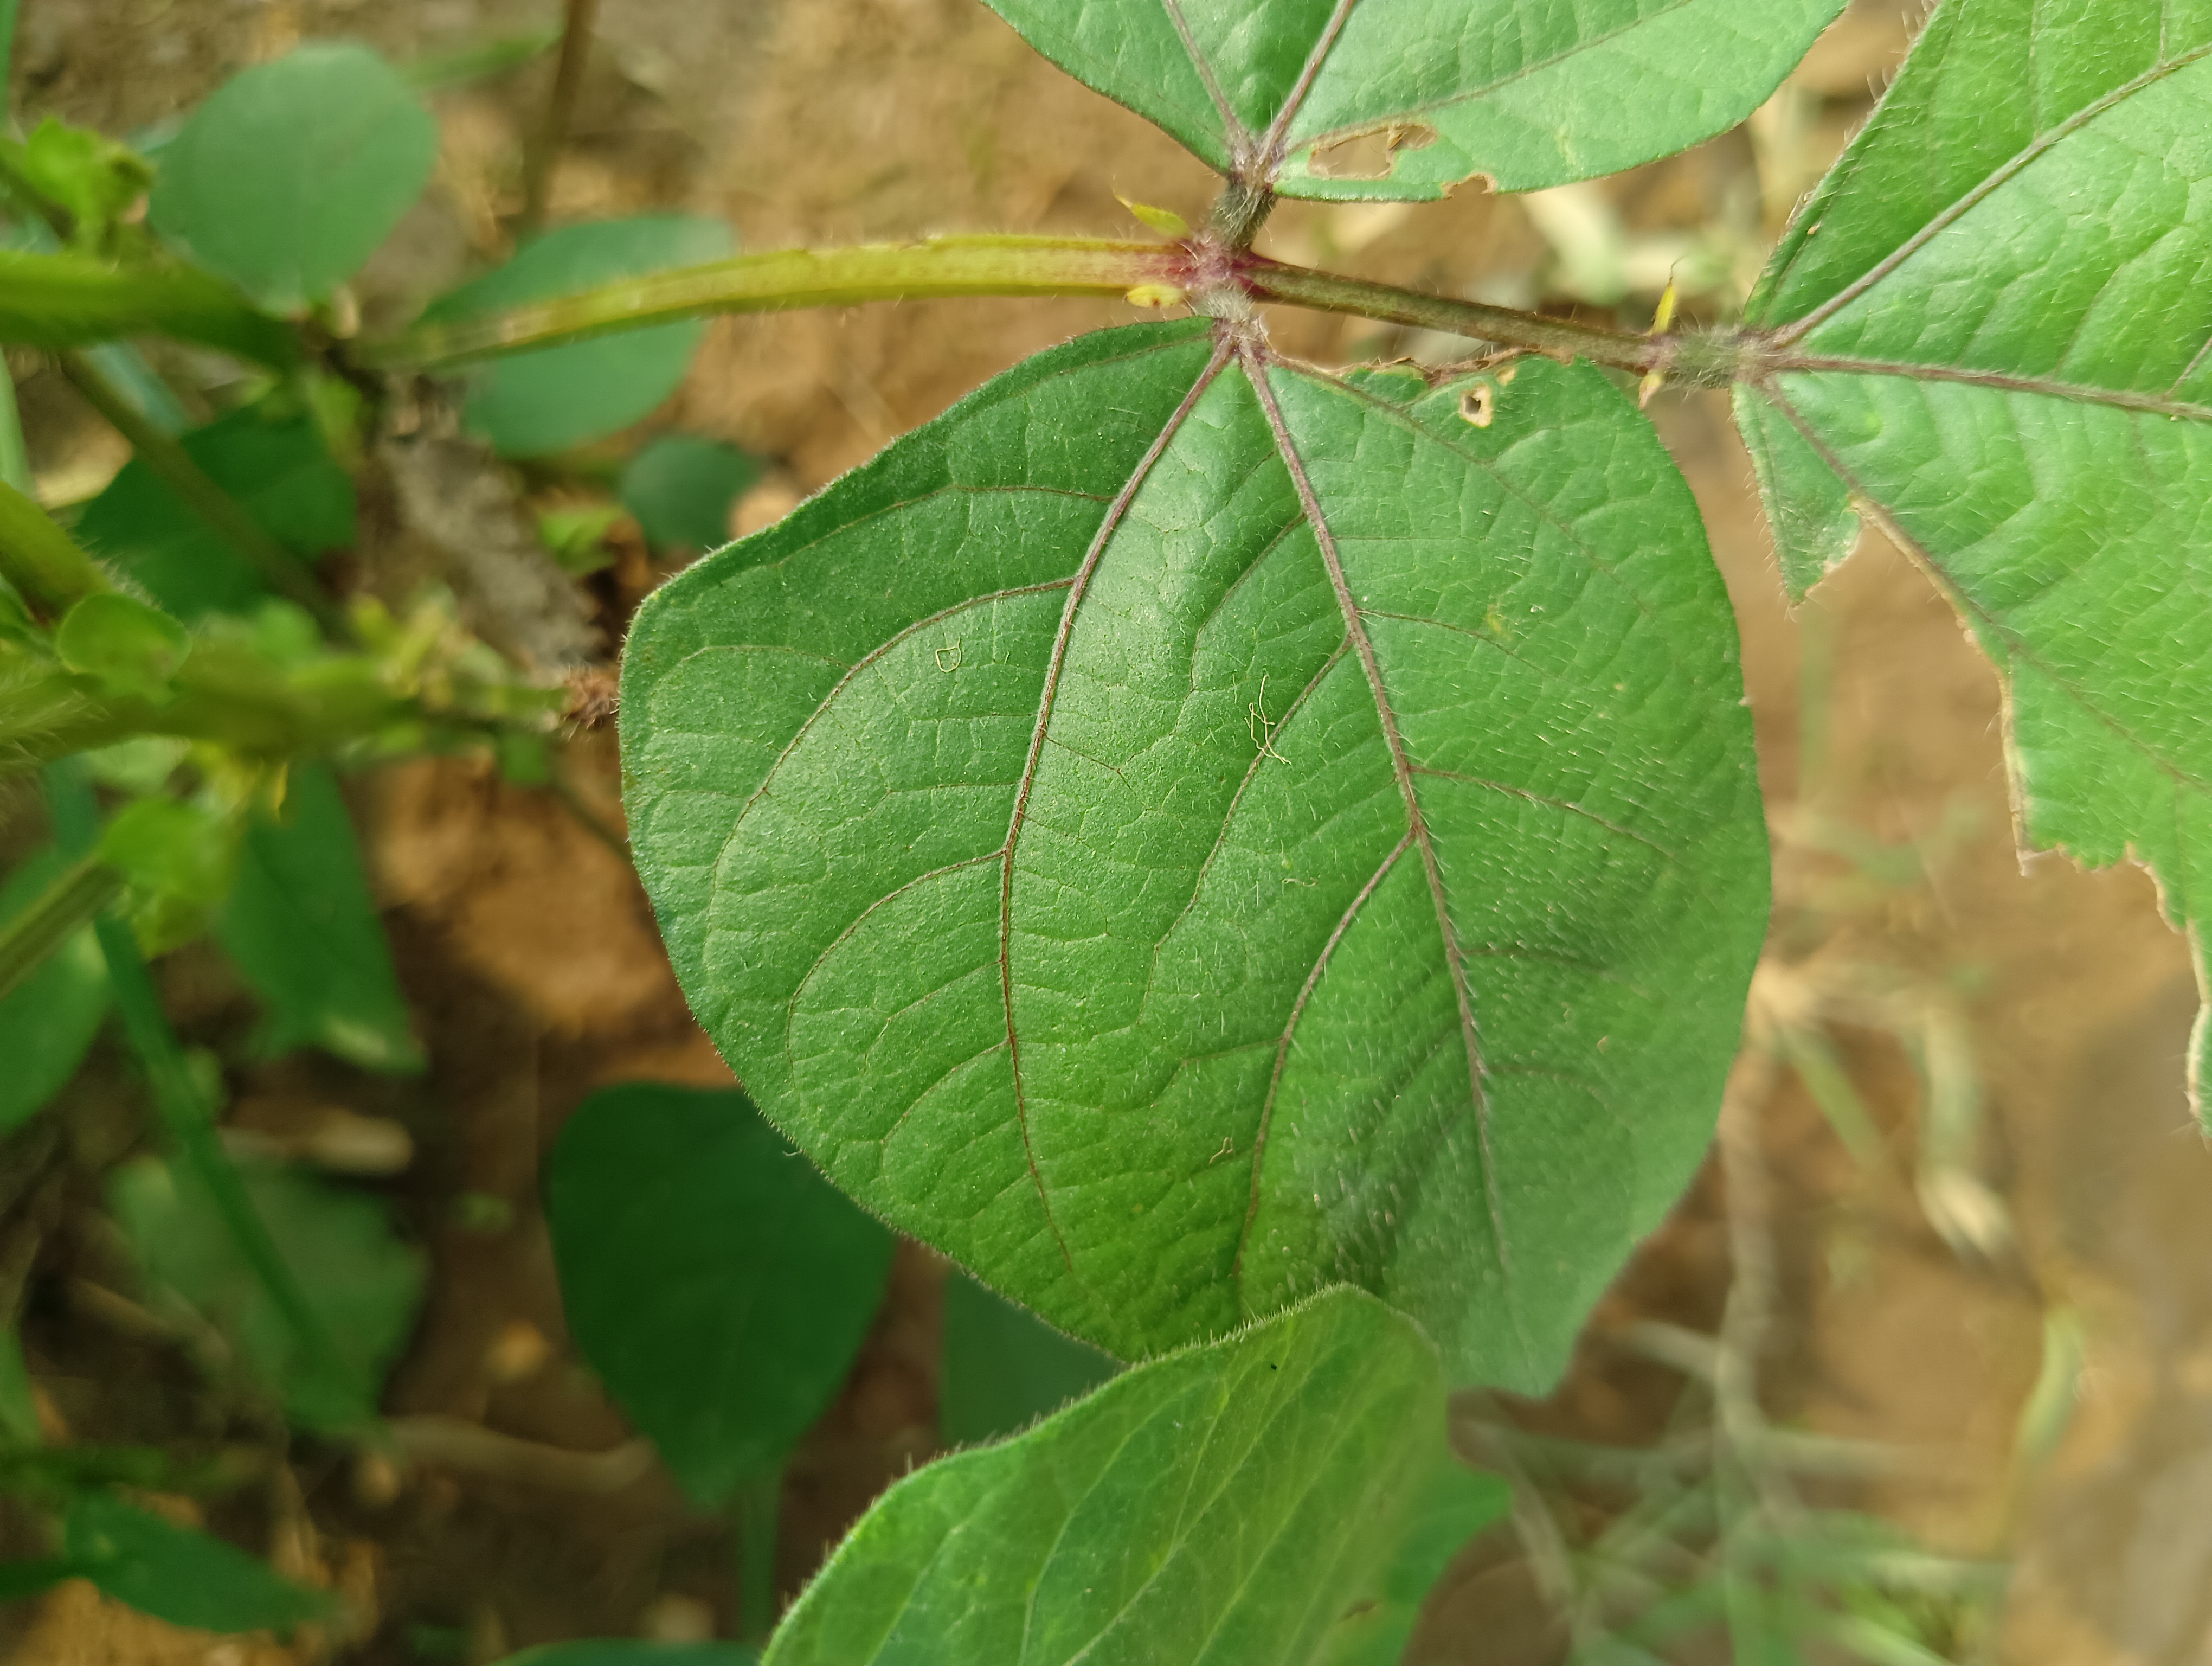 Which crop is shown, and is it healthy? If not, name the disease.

mungbean, healthy
